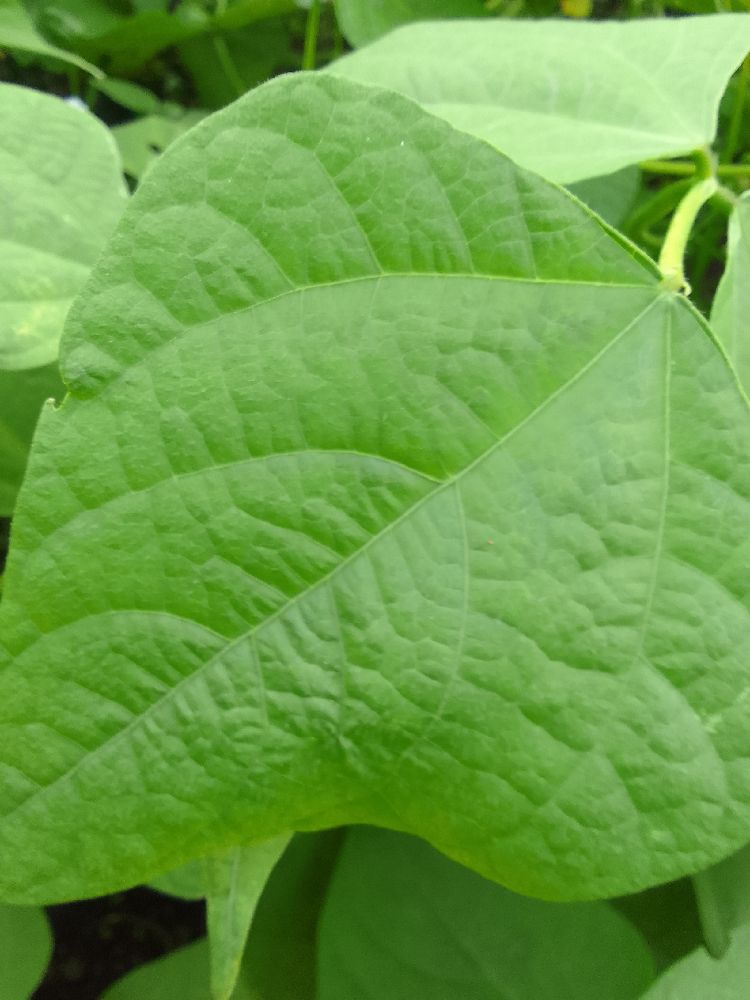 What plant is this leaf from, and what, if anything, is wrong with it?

common bean, healthy
